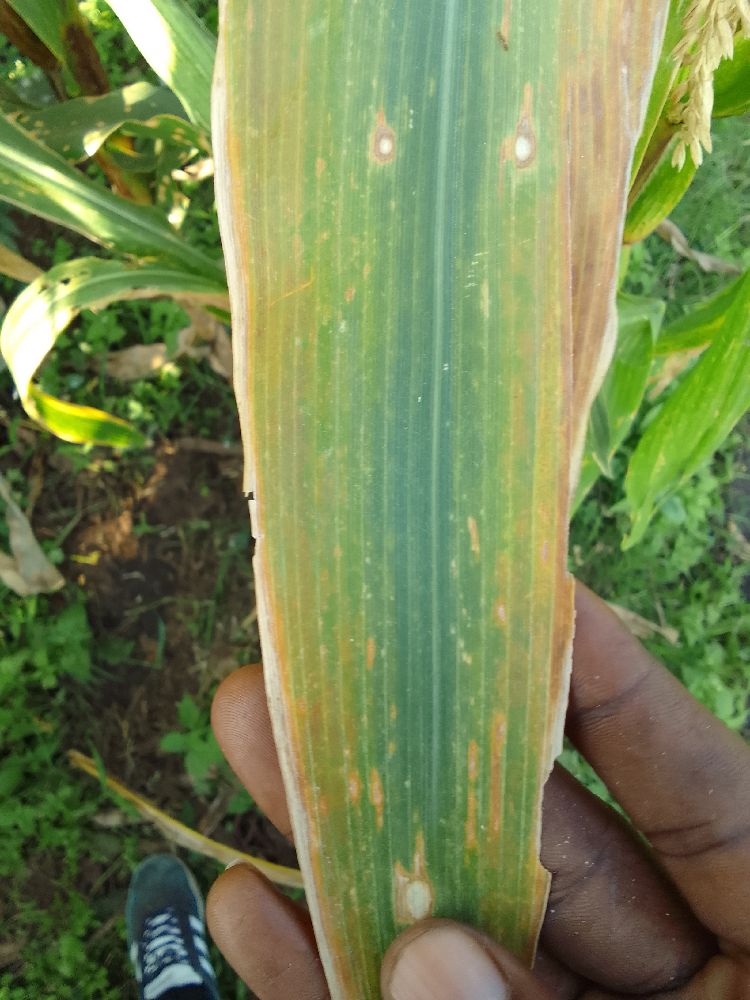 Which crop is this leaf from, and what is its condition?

maize, maize lethal necrosis
